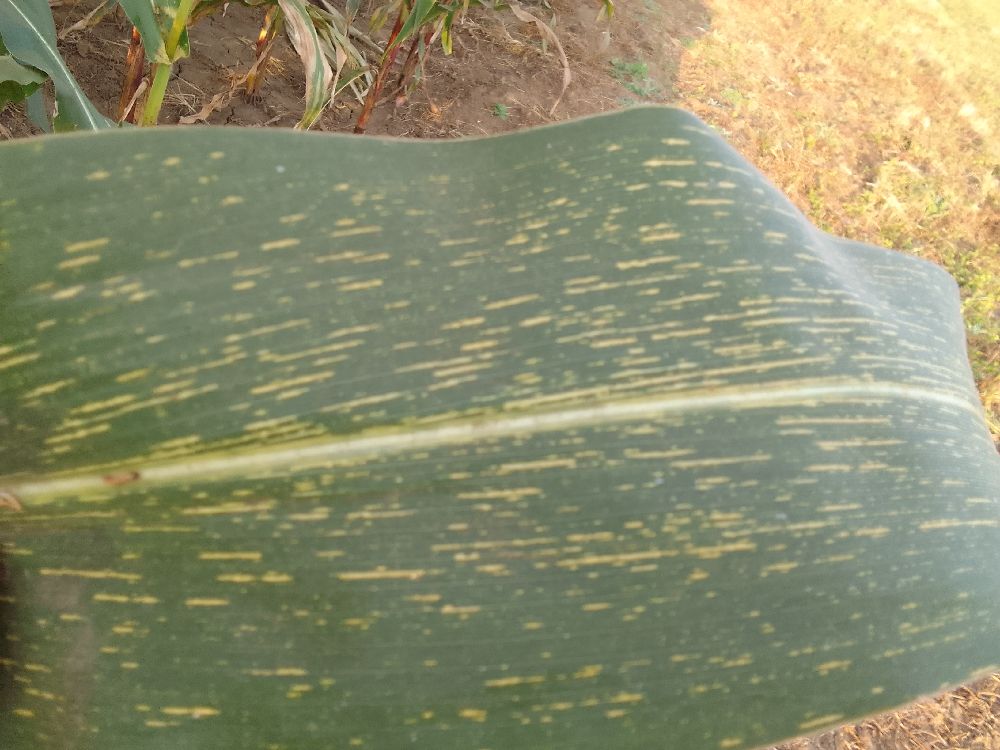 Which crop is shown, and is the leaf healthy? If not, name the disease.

maize, maize streak virus
